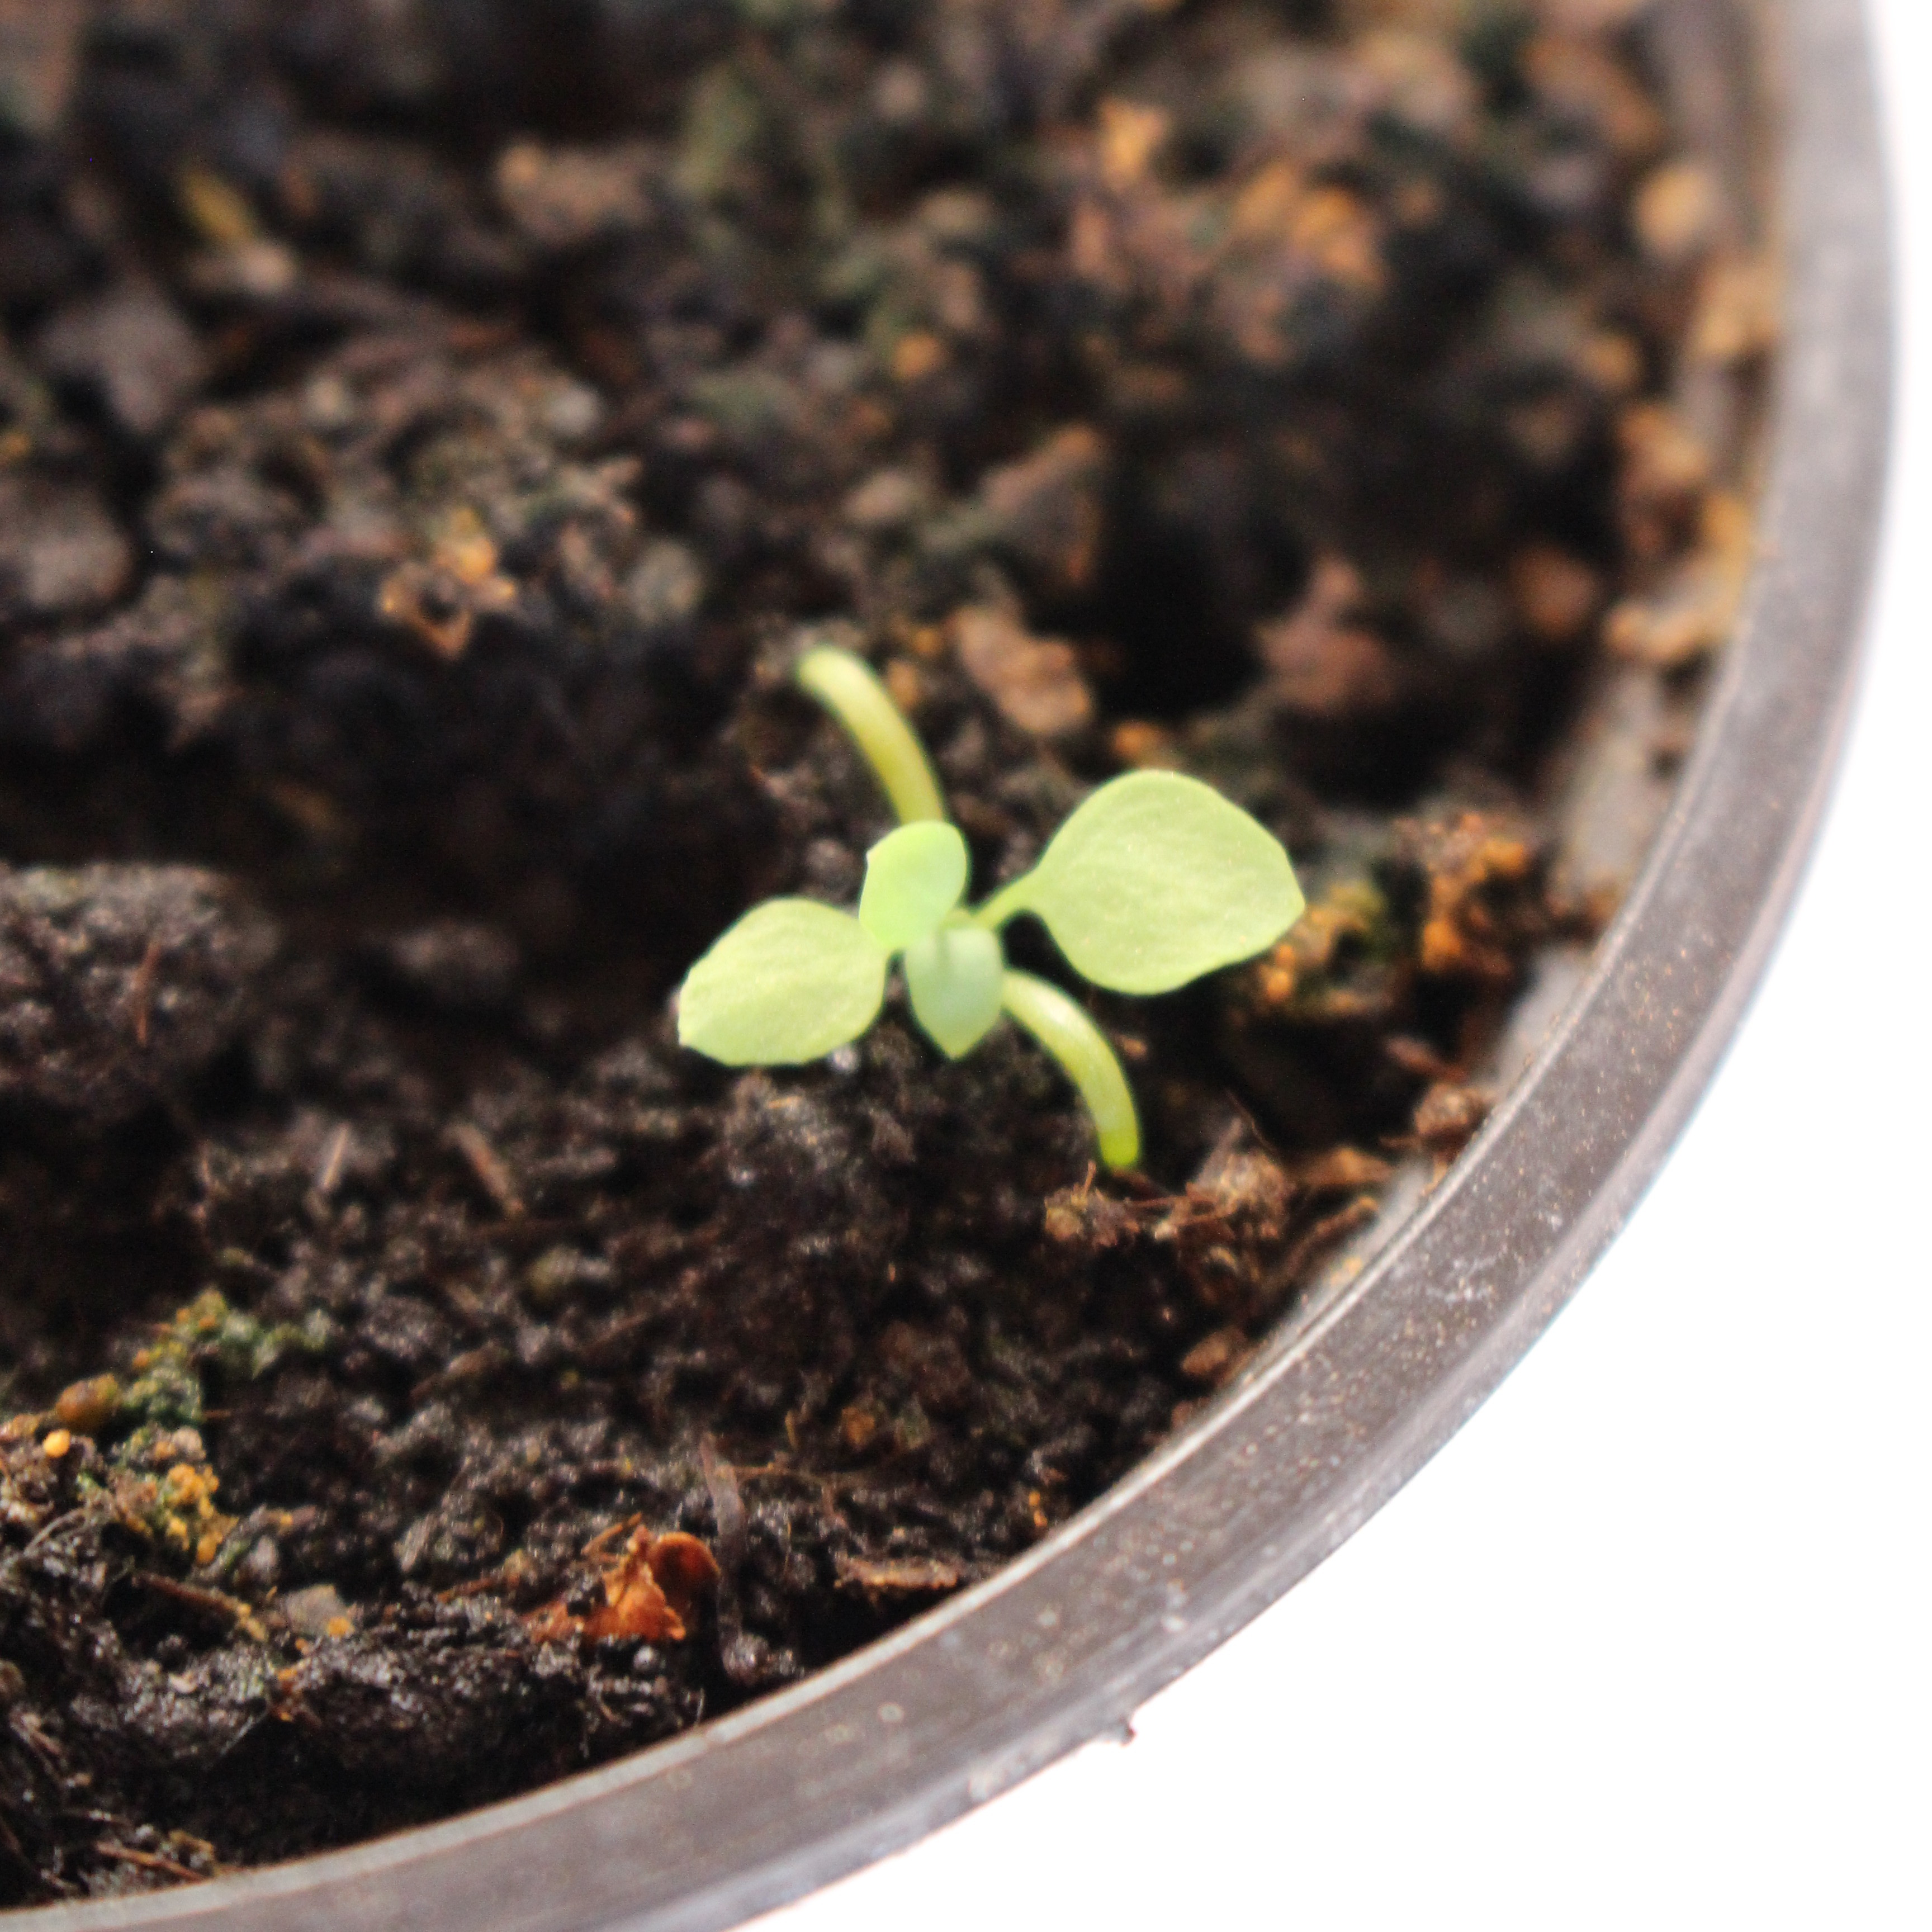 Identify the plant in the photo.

Papaver rhoeas
